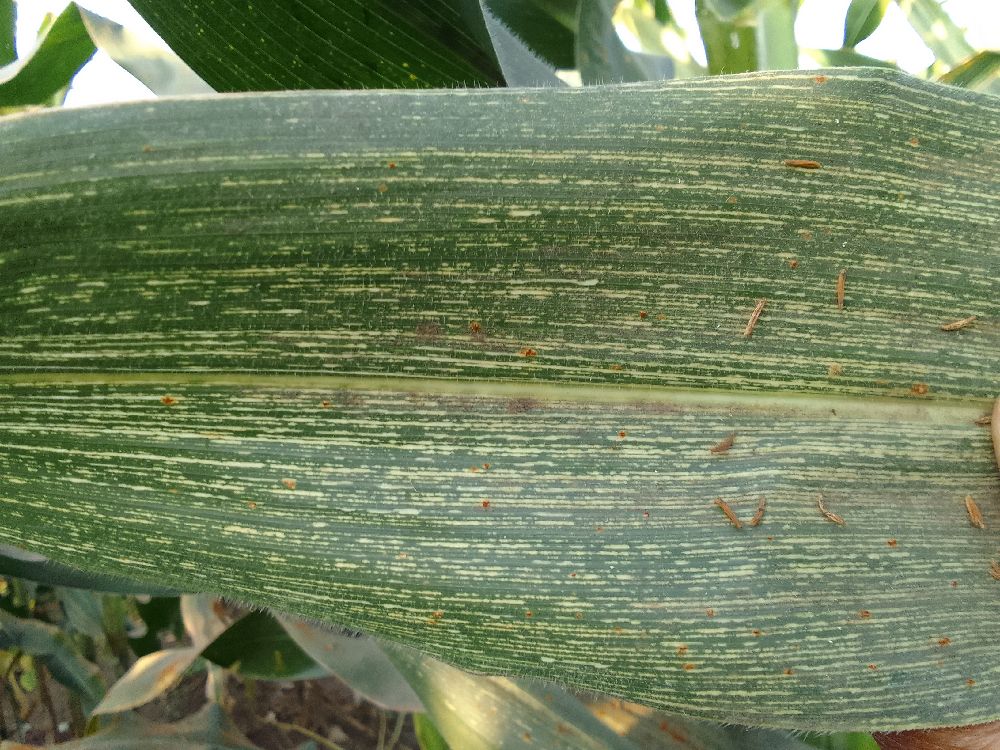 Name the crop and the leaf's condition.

maize, maize streak virus
